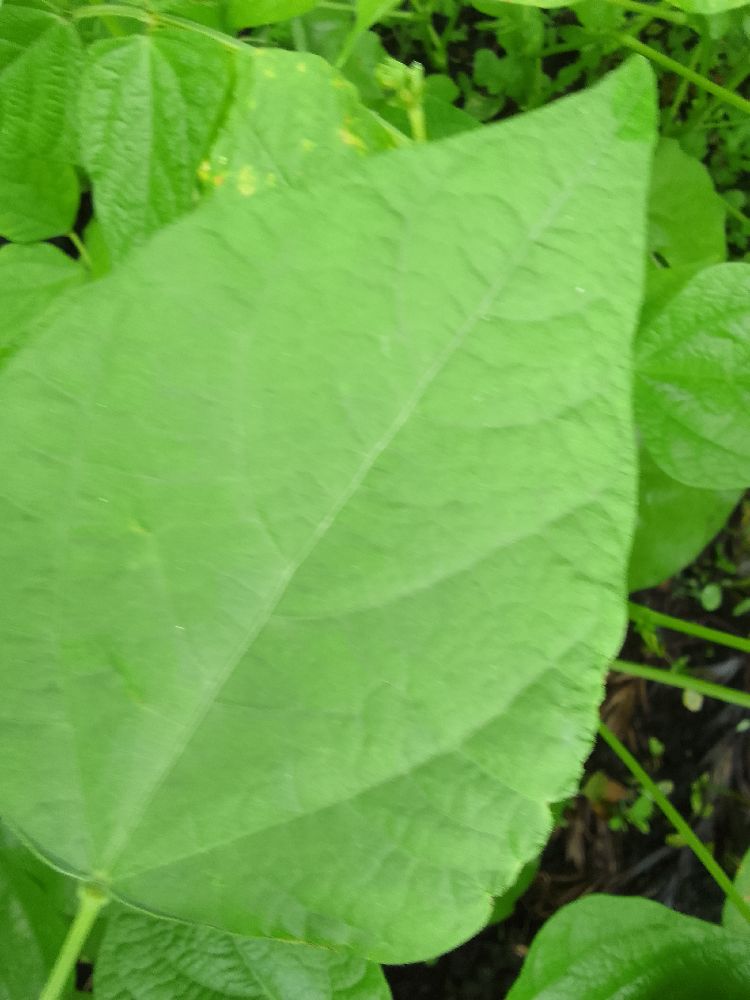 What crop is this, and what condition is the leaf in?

common bean, healthy
